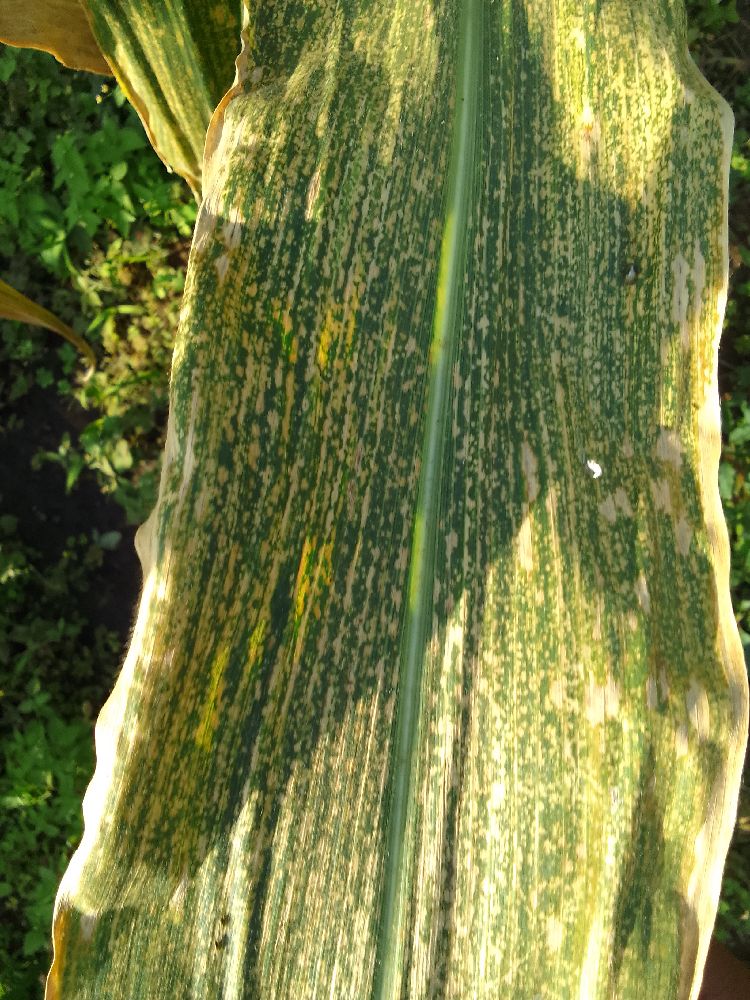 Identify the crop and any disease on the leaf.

maize, maize lethal necrosis
